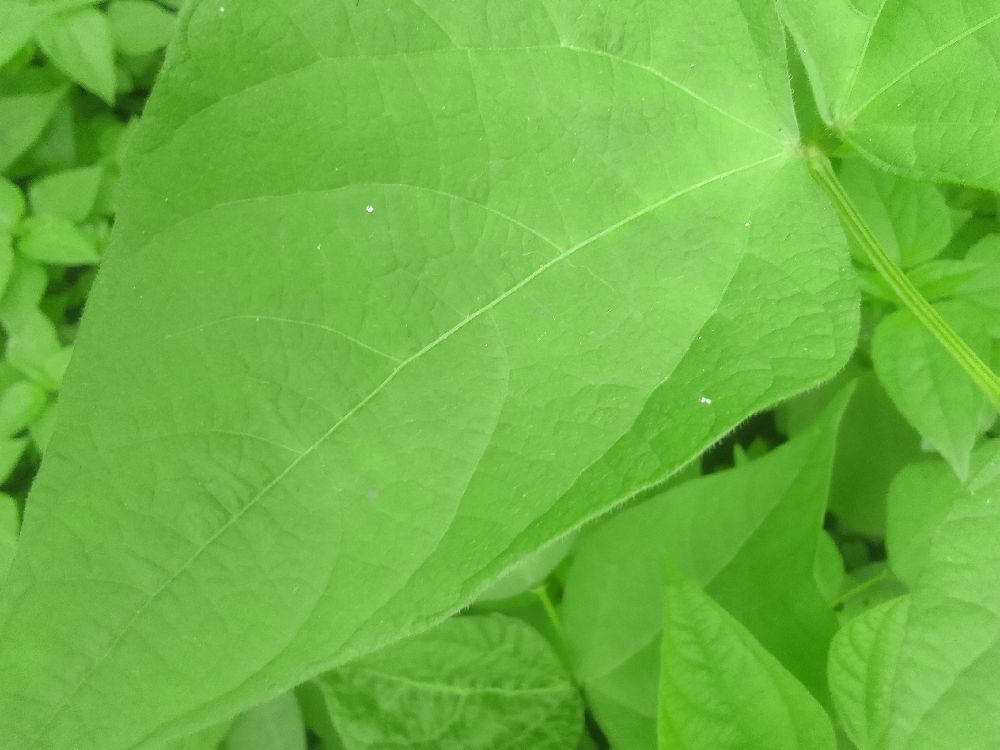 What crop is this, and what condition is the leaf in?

common bean, healthy
